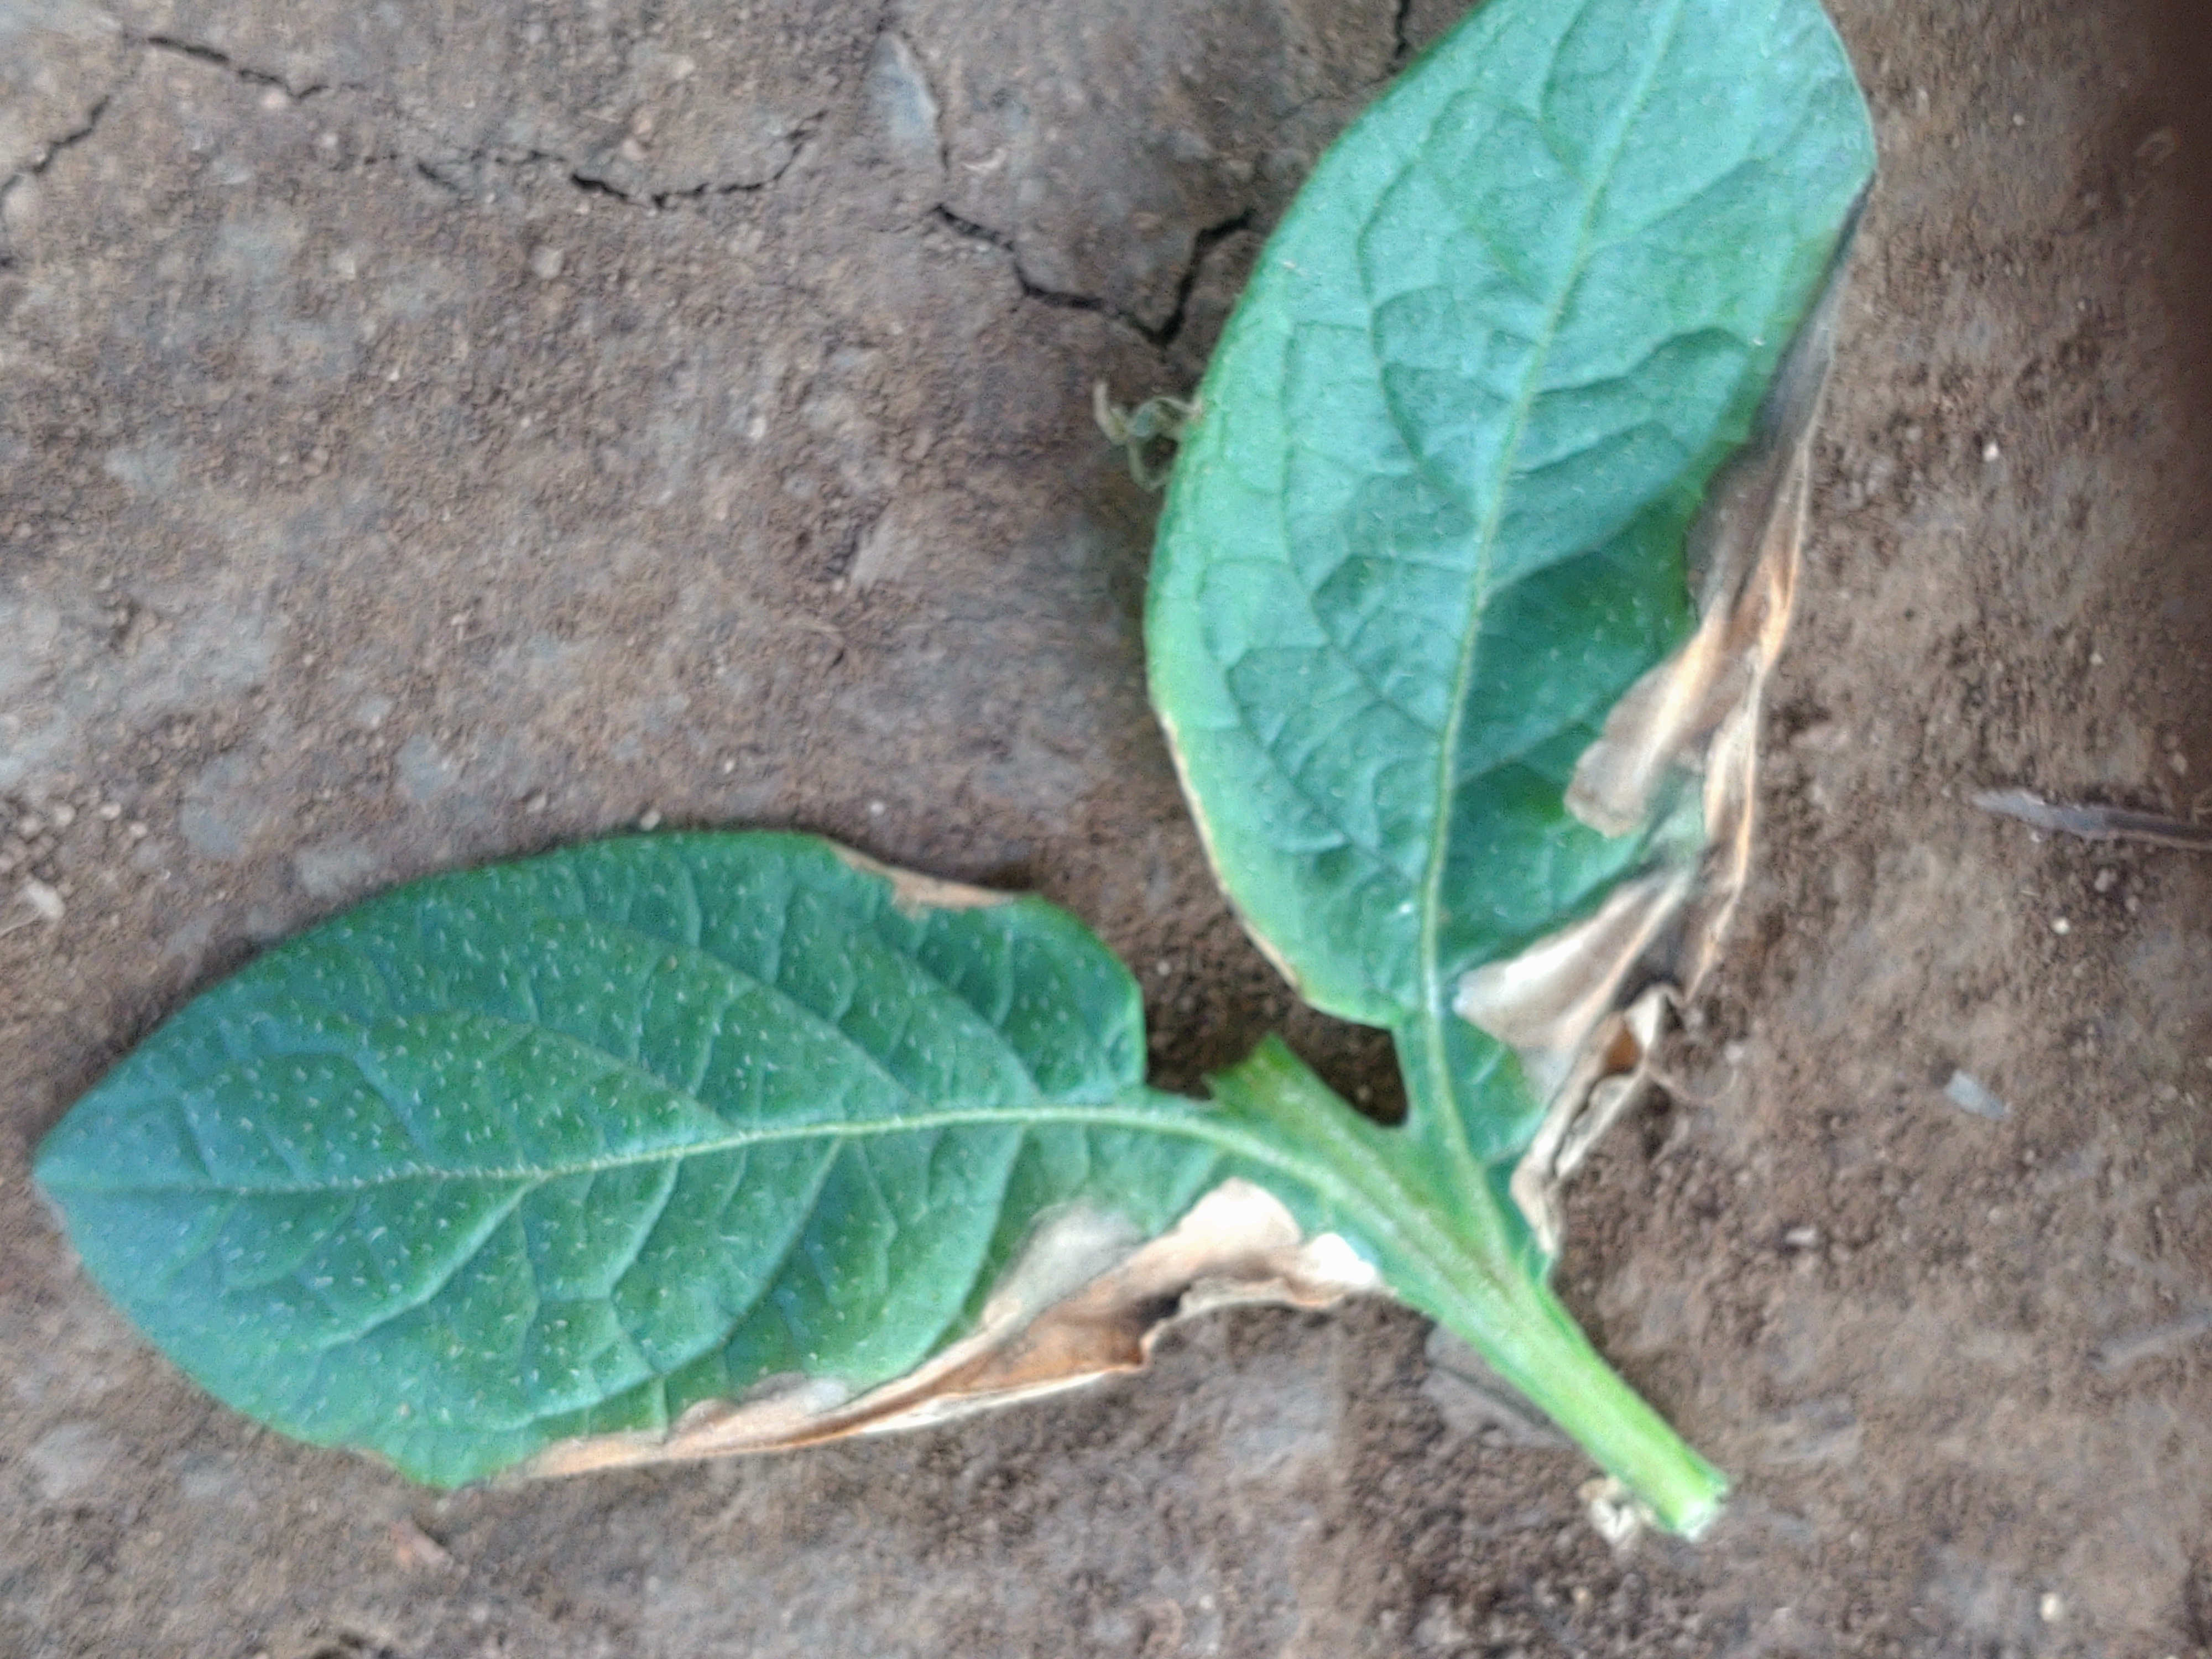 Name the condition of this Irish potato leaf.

early blight
